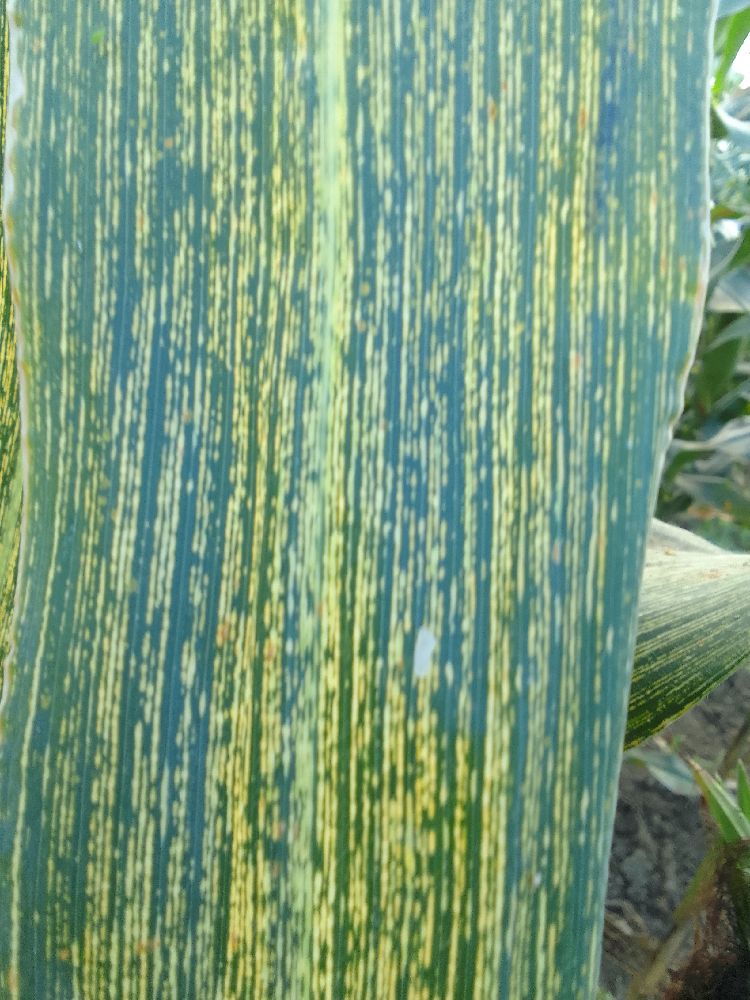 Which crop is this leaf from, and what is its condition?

maize, maize streak virus
